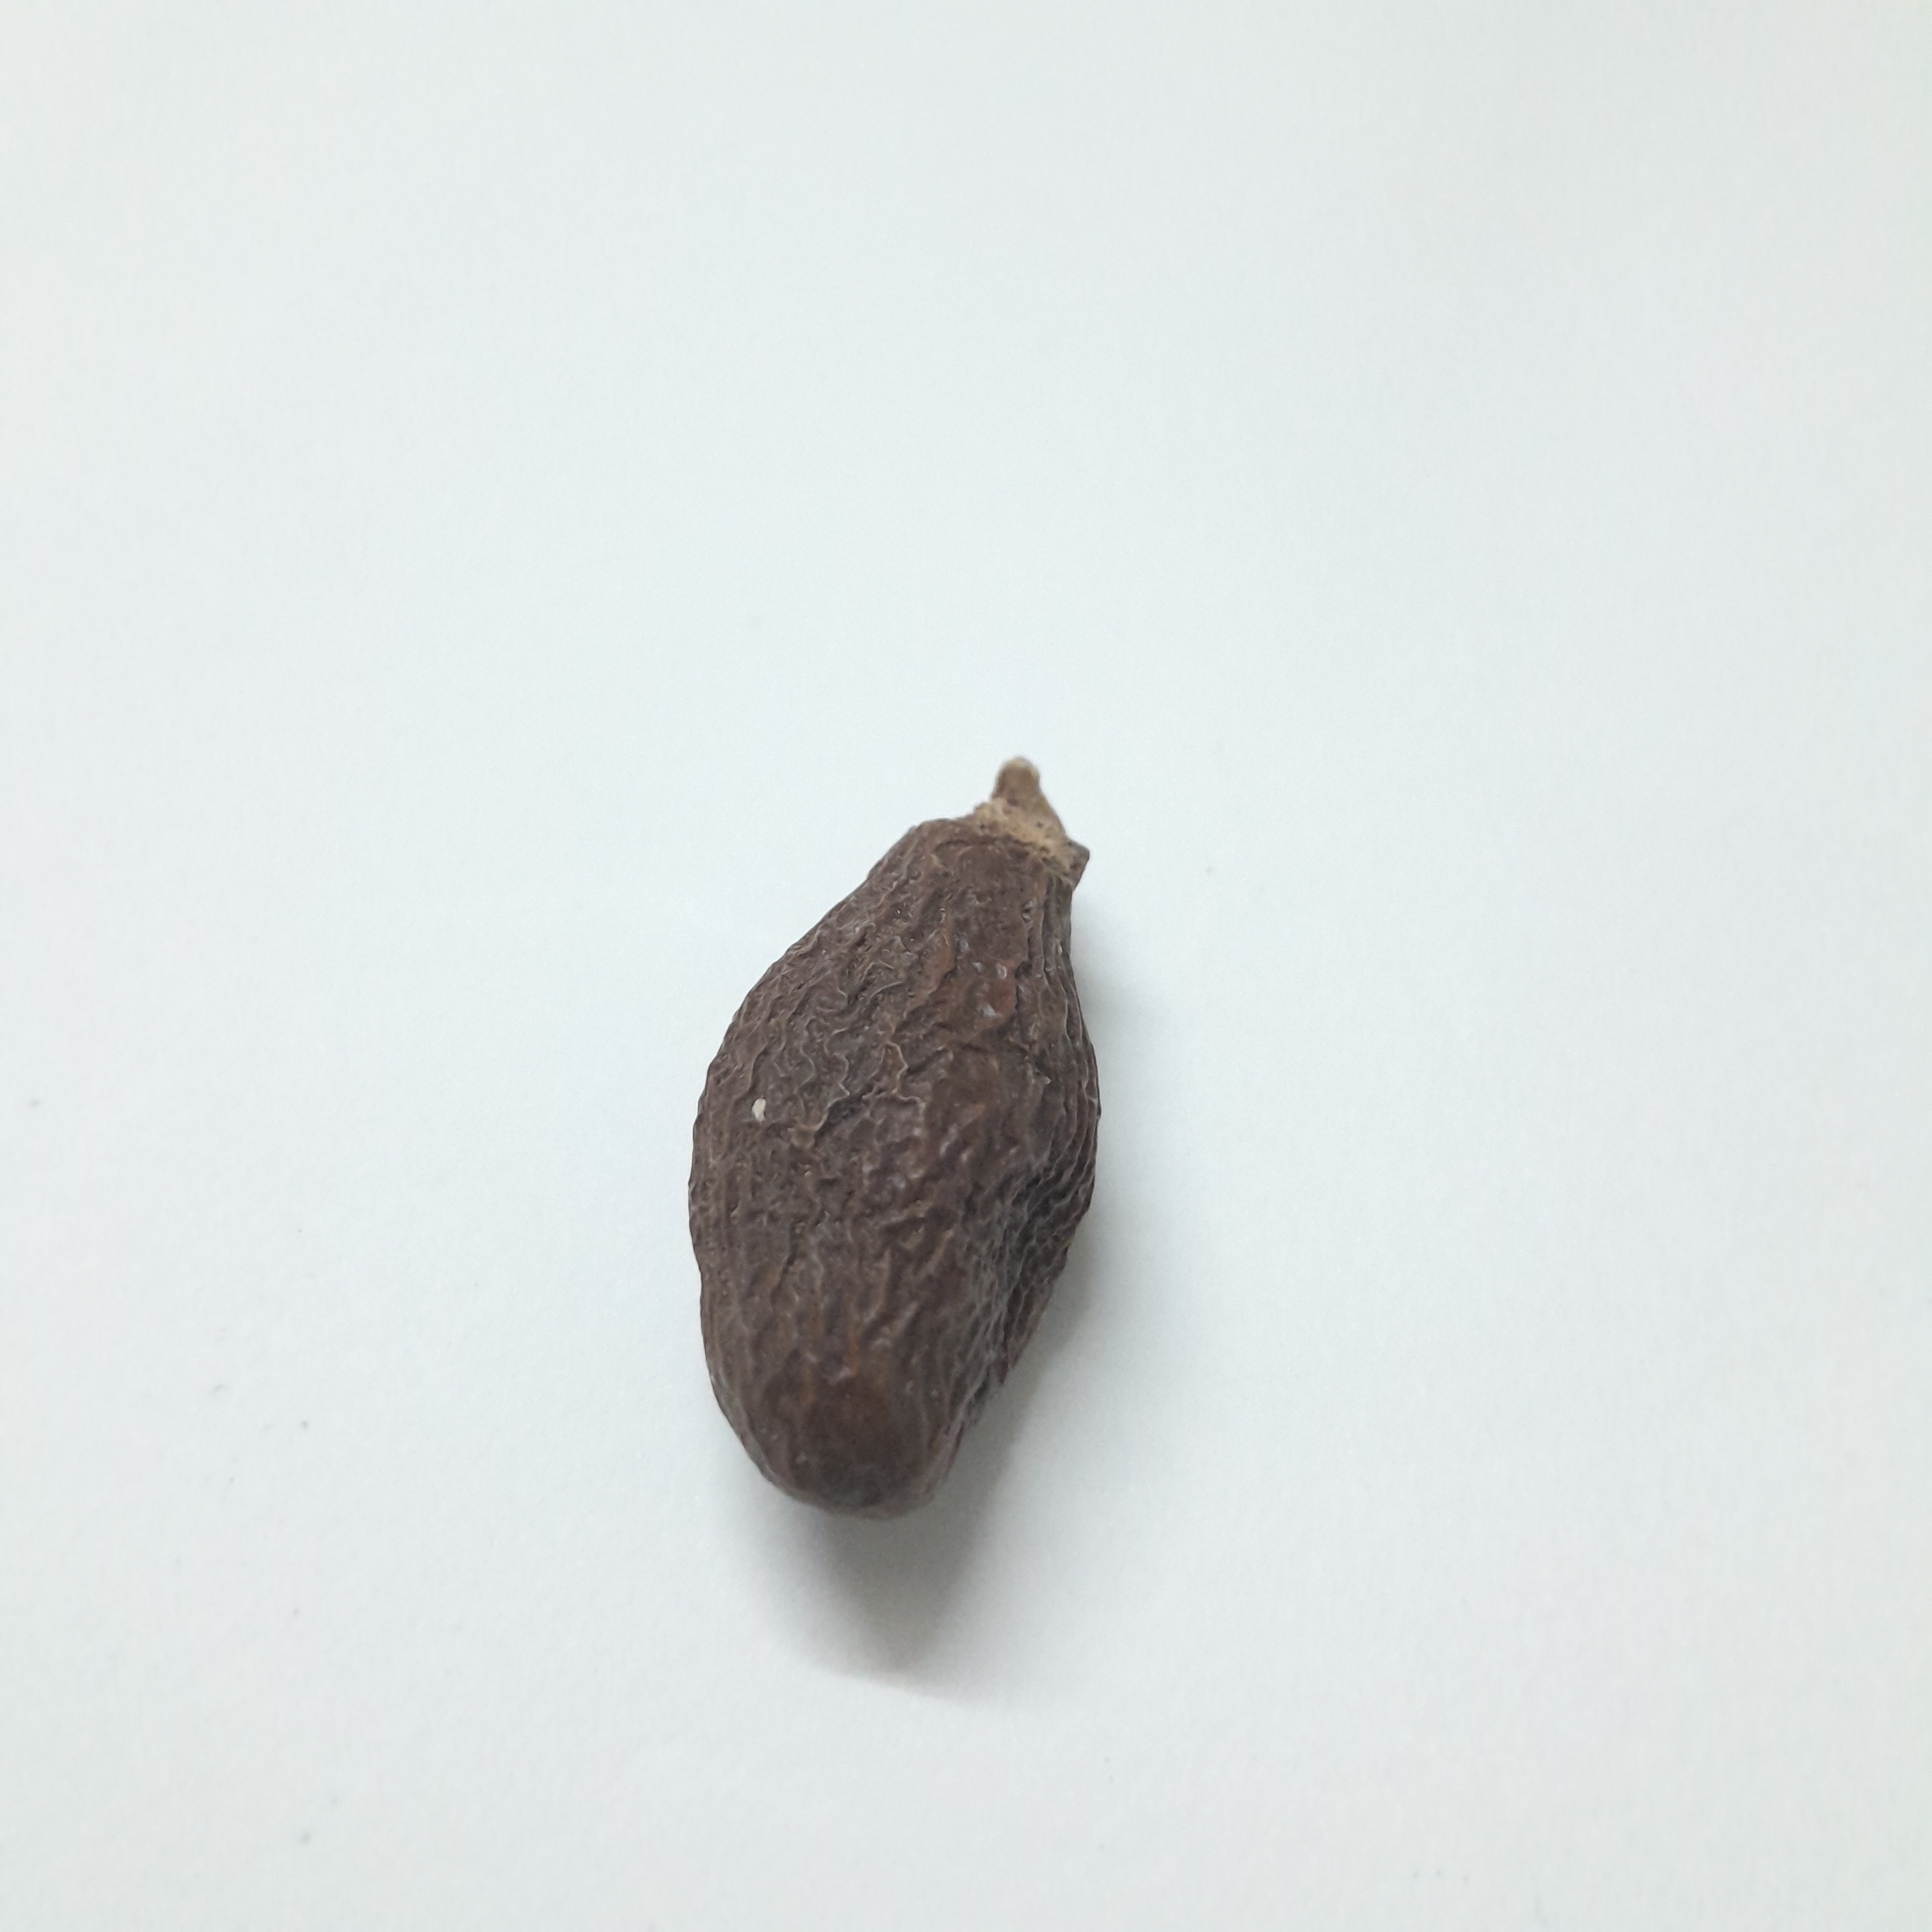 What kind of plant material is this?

niranjanphal
